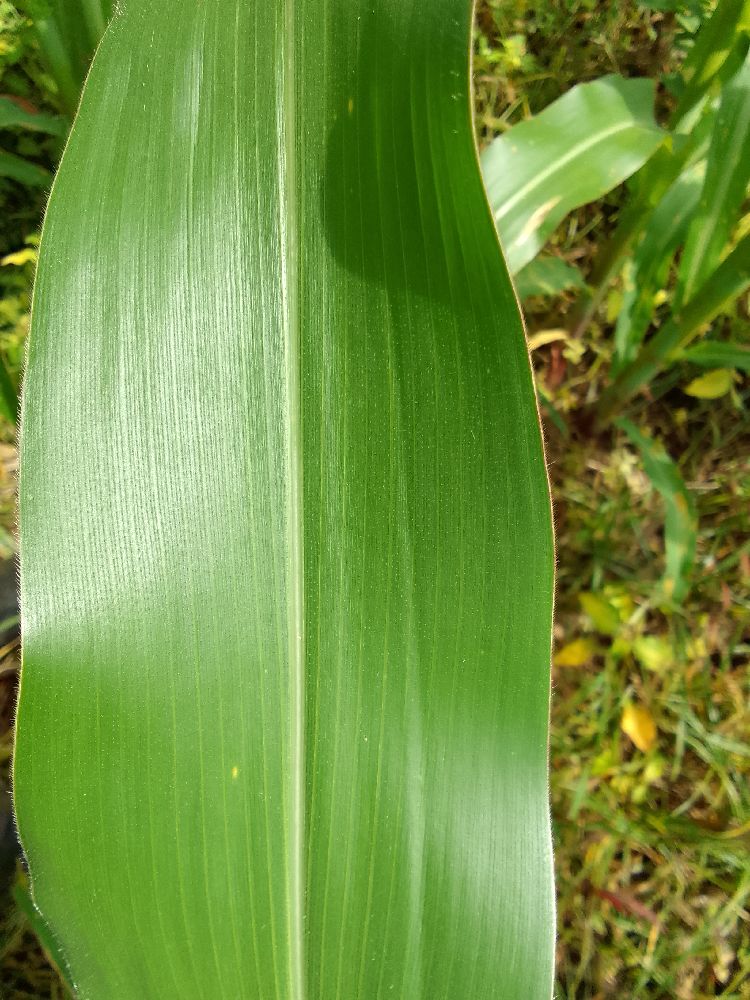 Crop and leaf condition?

maize, healthy
